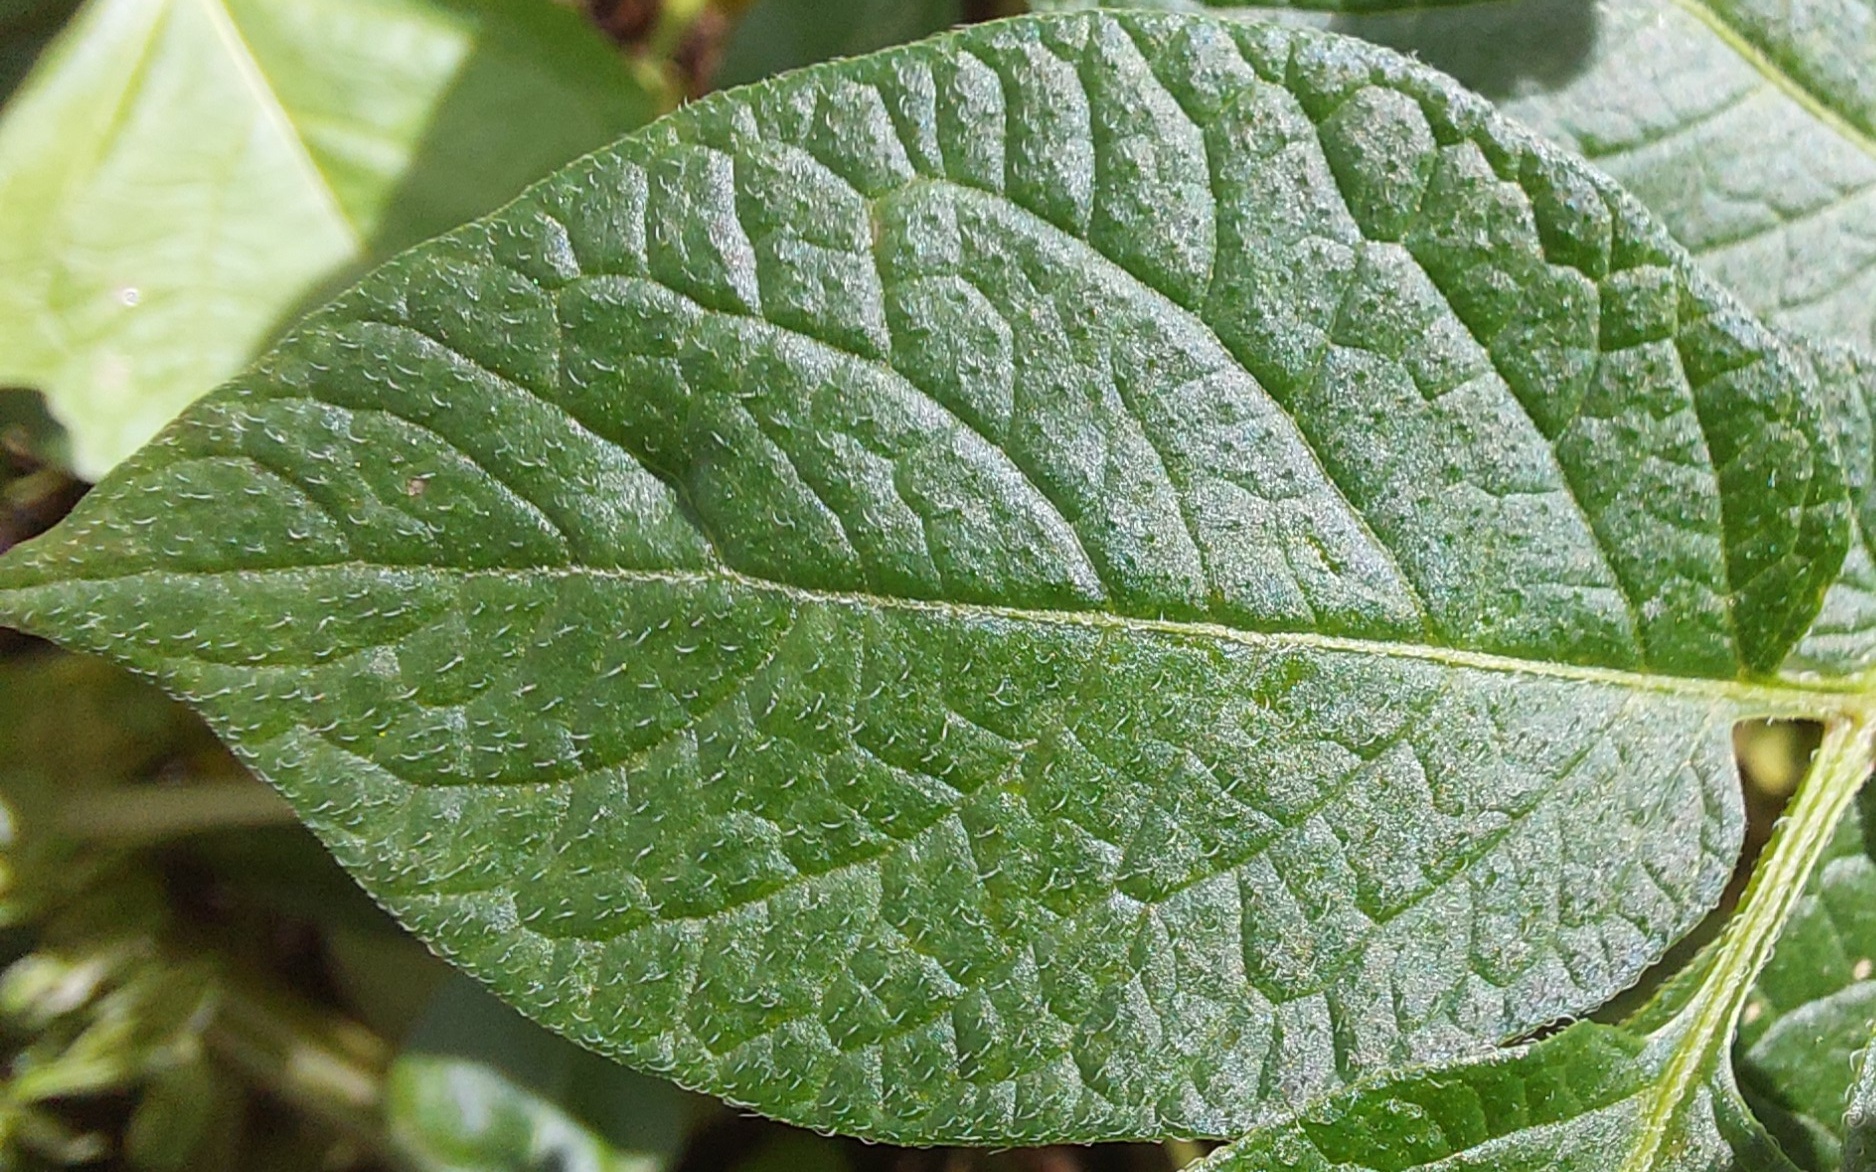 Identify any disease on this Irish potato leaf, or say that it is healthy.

healthy
